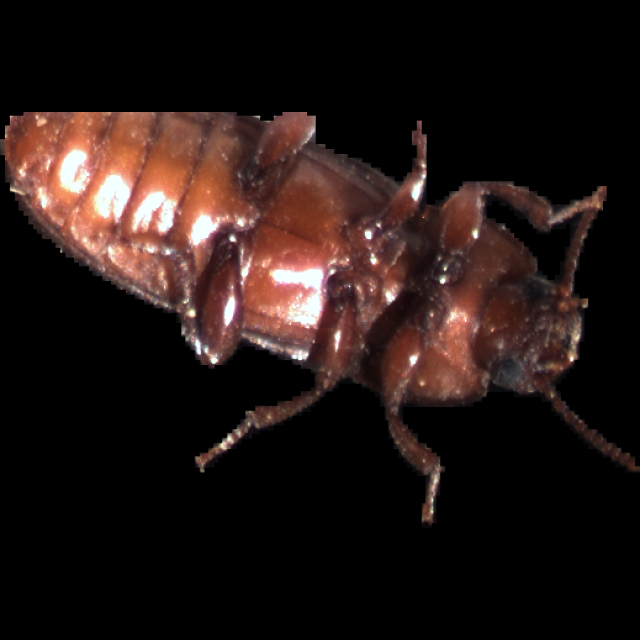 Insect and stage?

mealworm beetle
